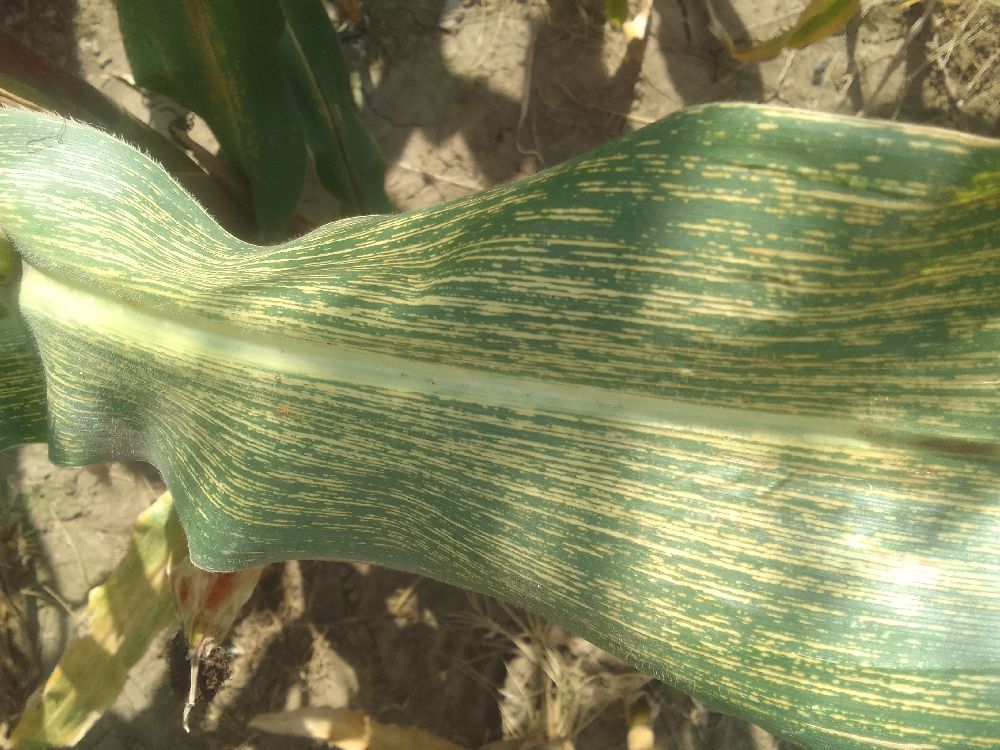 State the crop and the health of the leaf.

maize, maize streak virus
